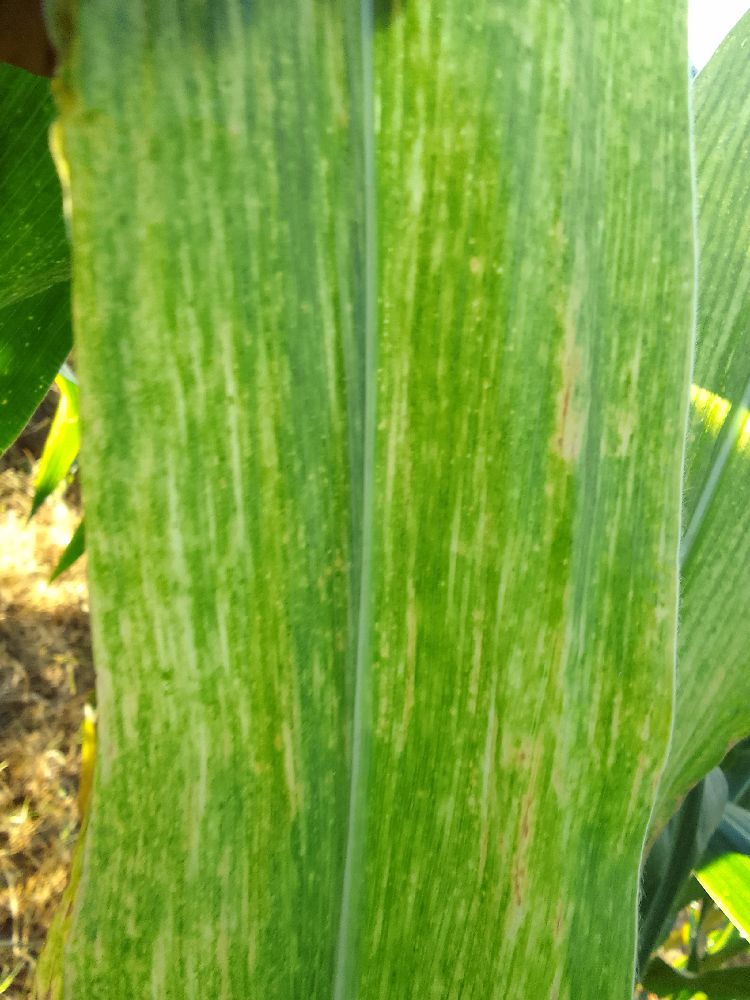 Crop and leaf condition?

maize, maize lethal necrosis
